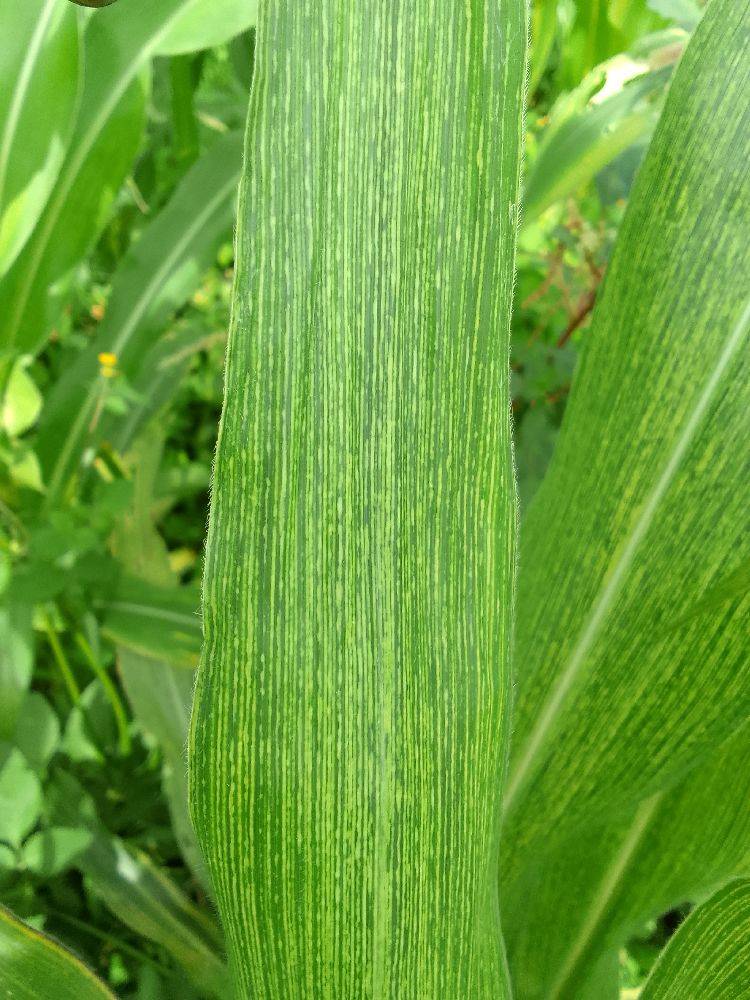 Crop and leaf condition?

maize, maize streak virus
